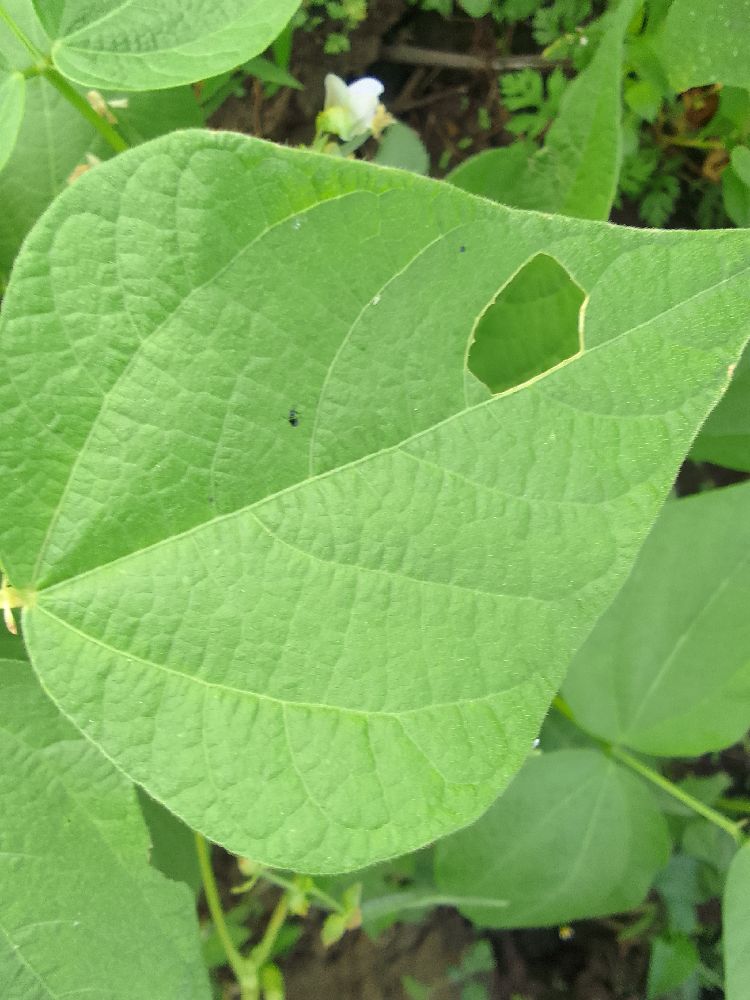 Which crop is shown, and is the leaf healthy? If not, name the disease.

common bean, healthy
